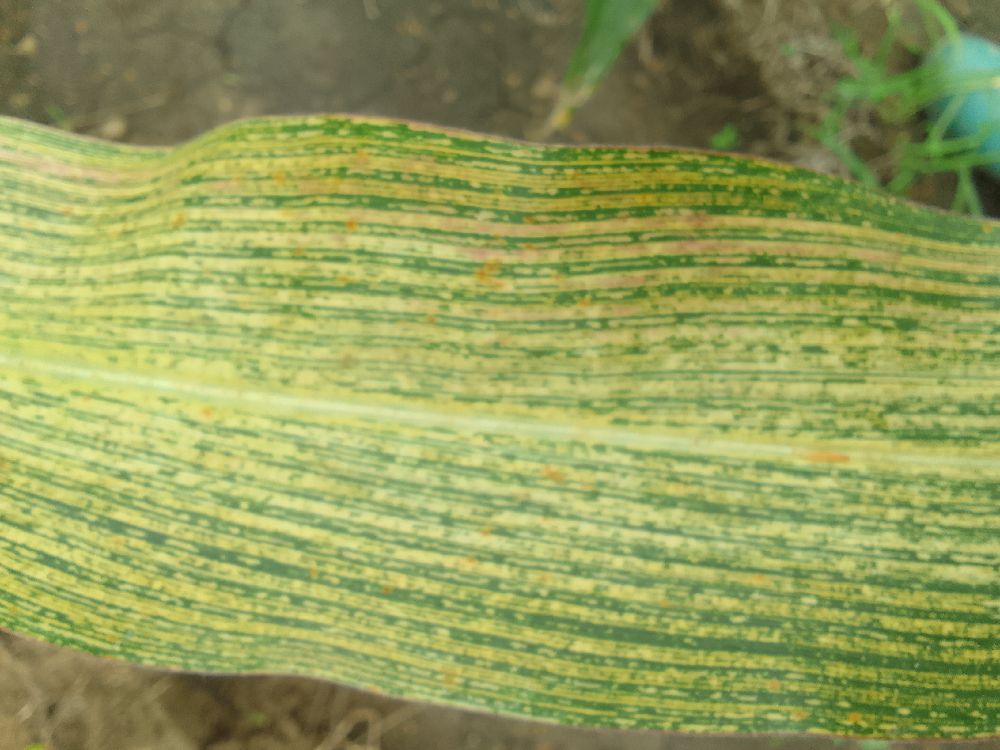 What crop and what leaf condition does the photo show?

maize, maize streak virus
